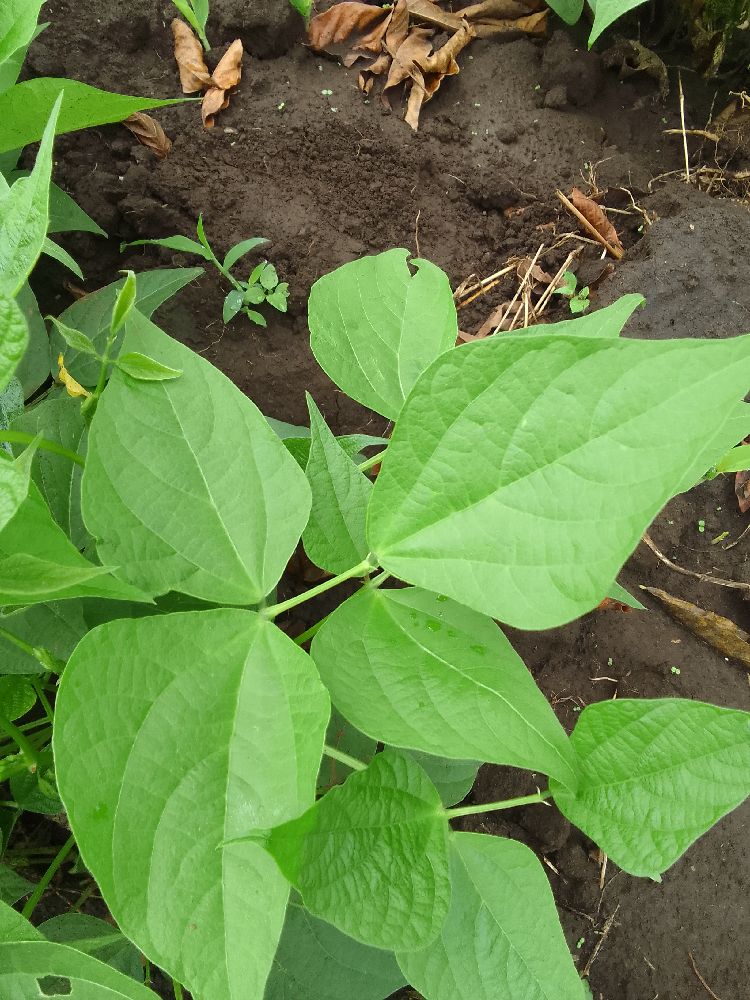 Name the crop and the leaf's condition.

common bean, healthy
